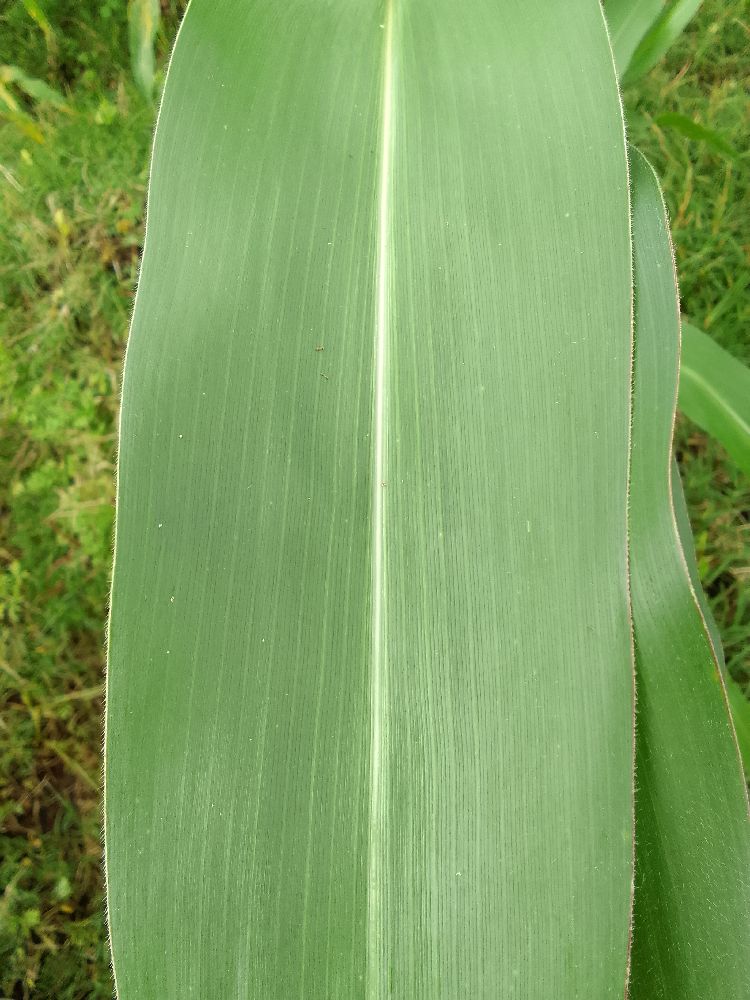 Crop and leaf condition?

maize, healthy
